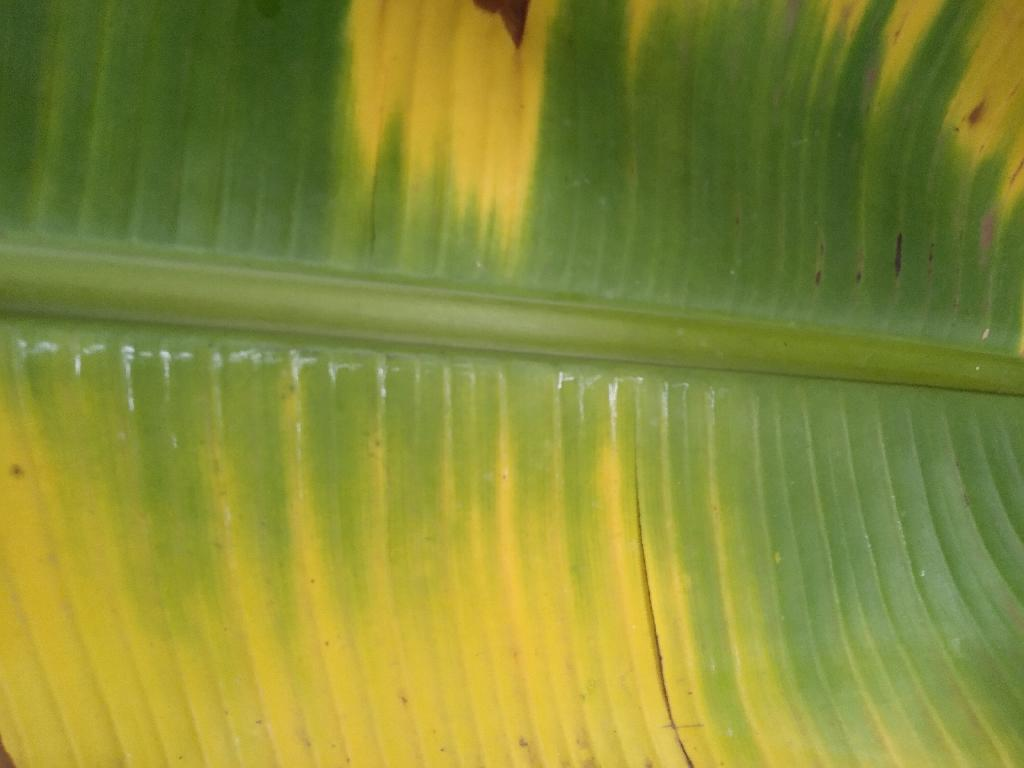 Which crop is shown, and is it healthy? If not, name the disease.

banana, fusarium wilt race 1
